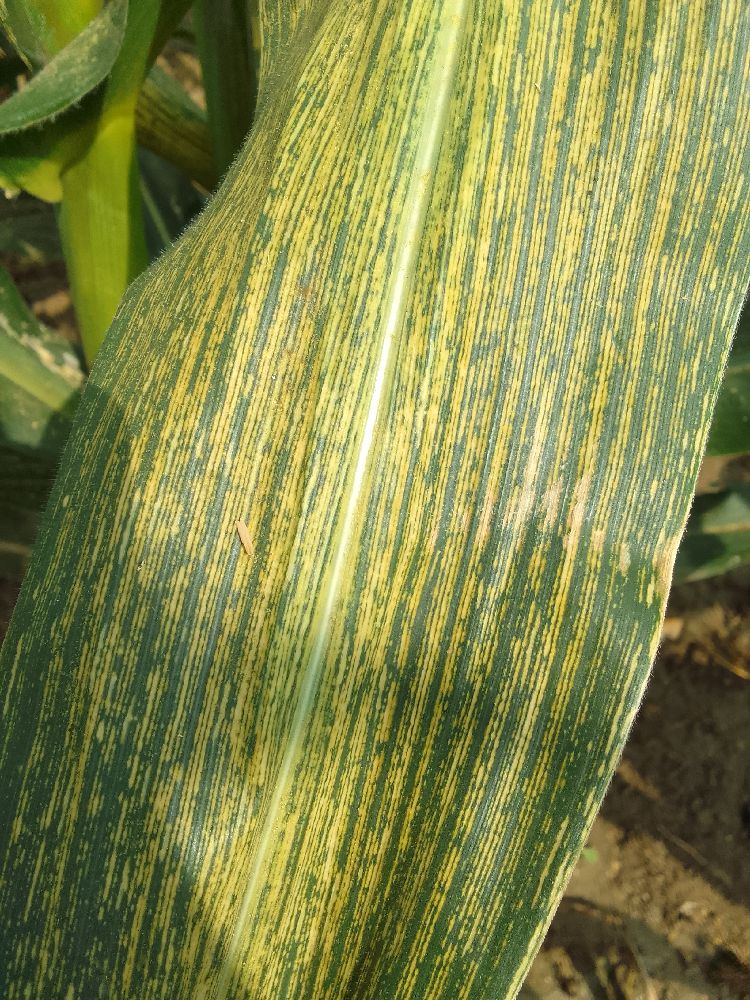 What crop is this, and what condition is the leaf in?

maize, maize streak virus
